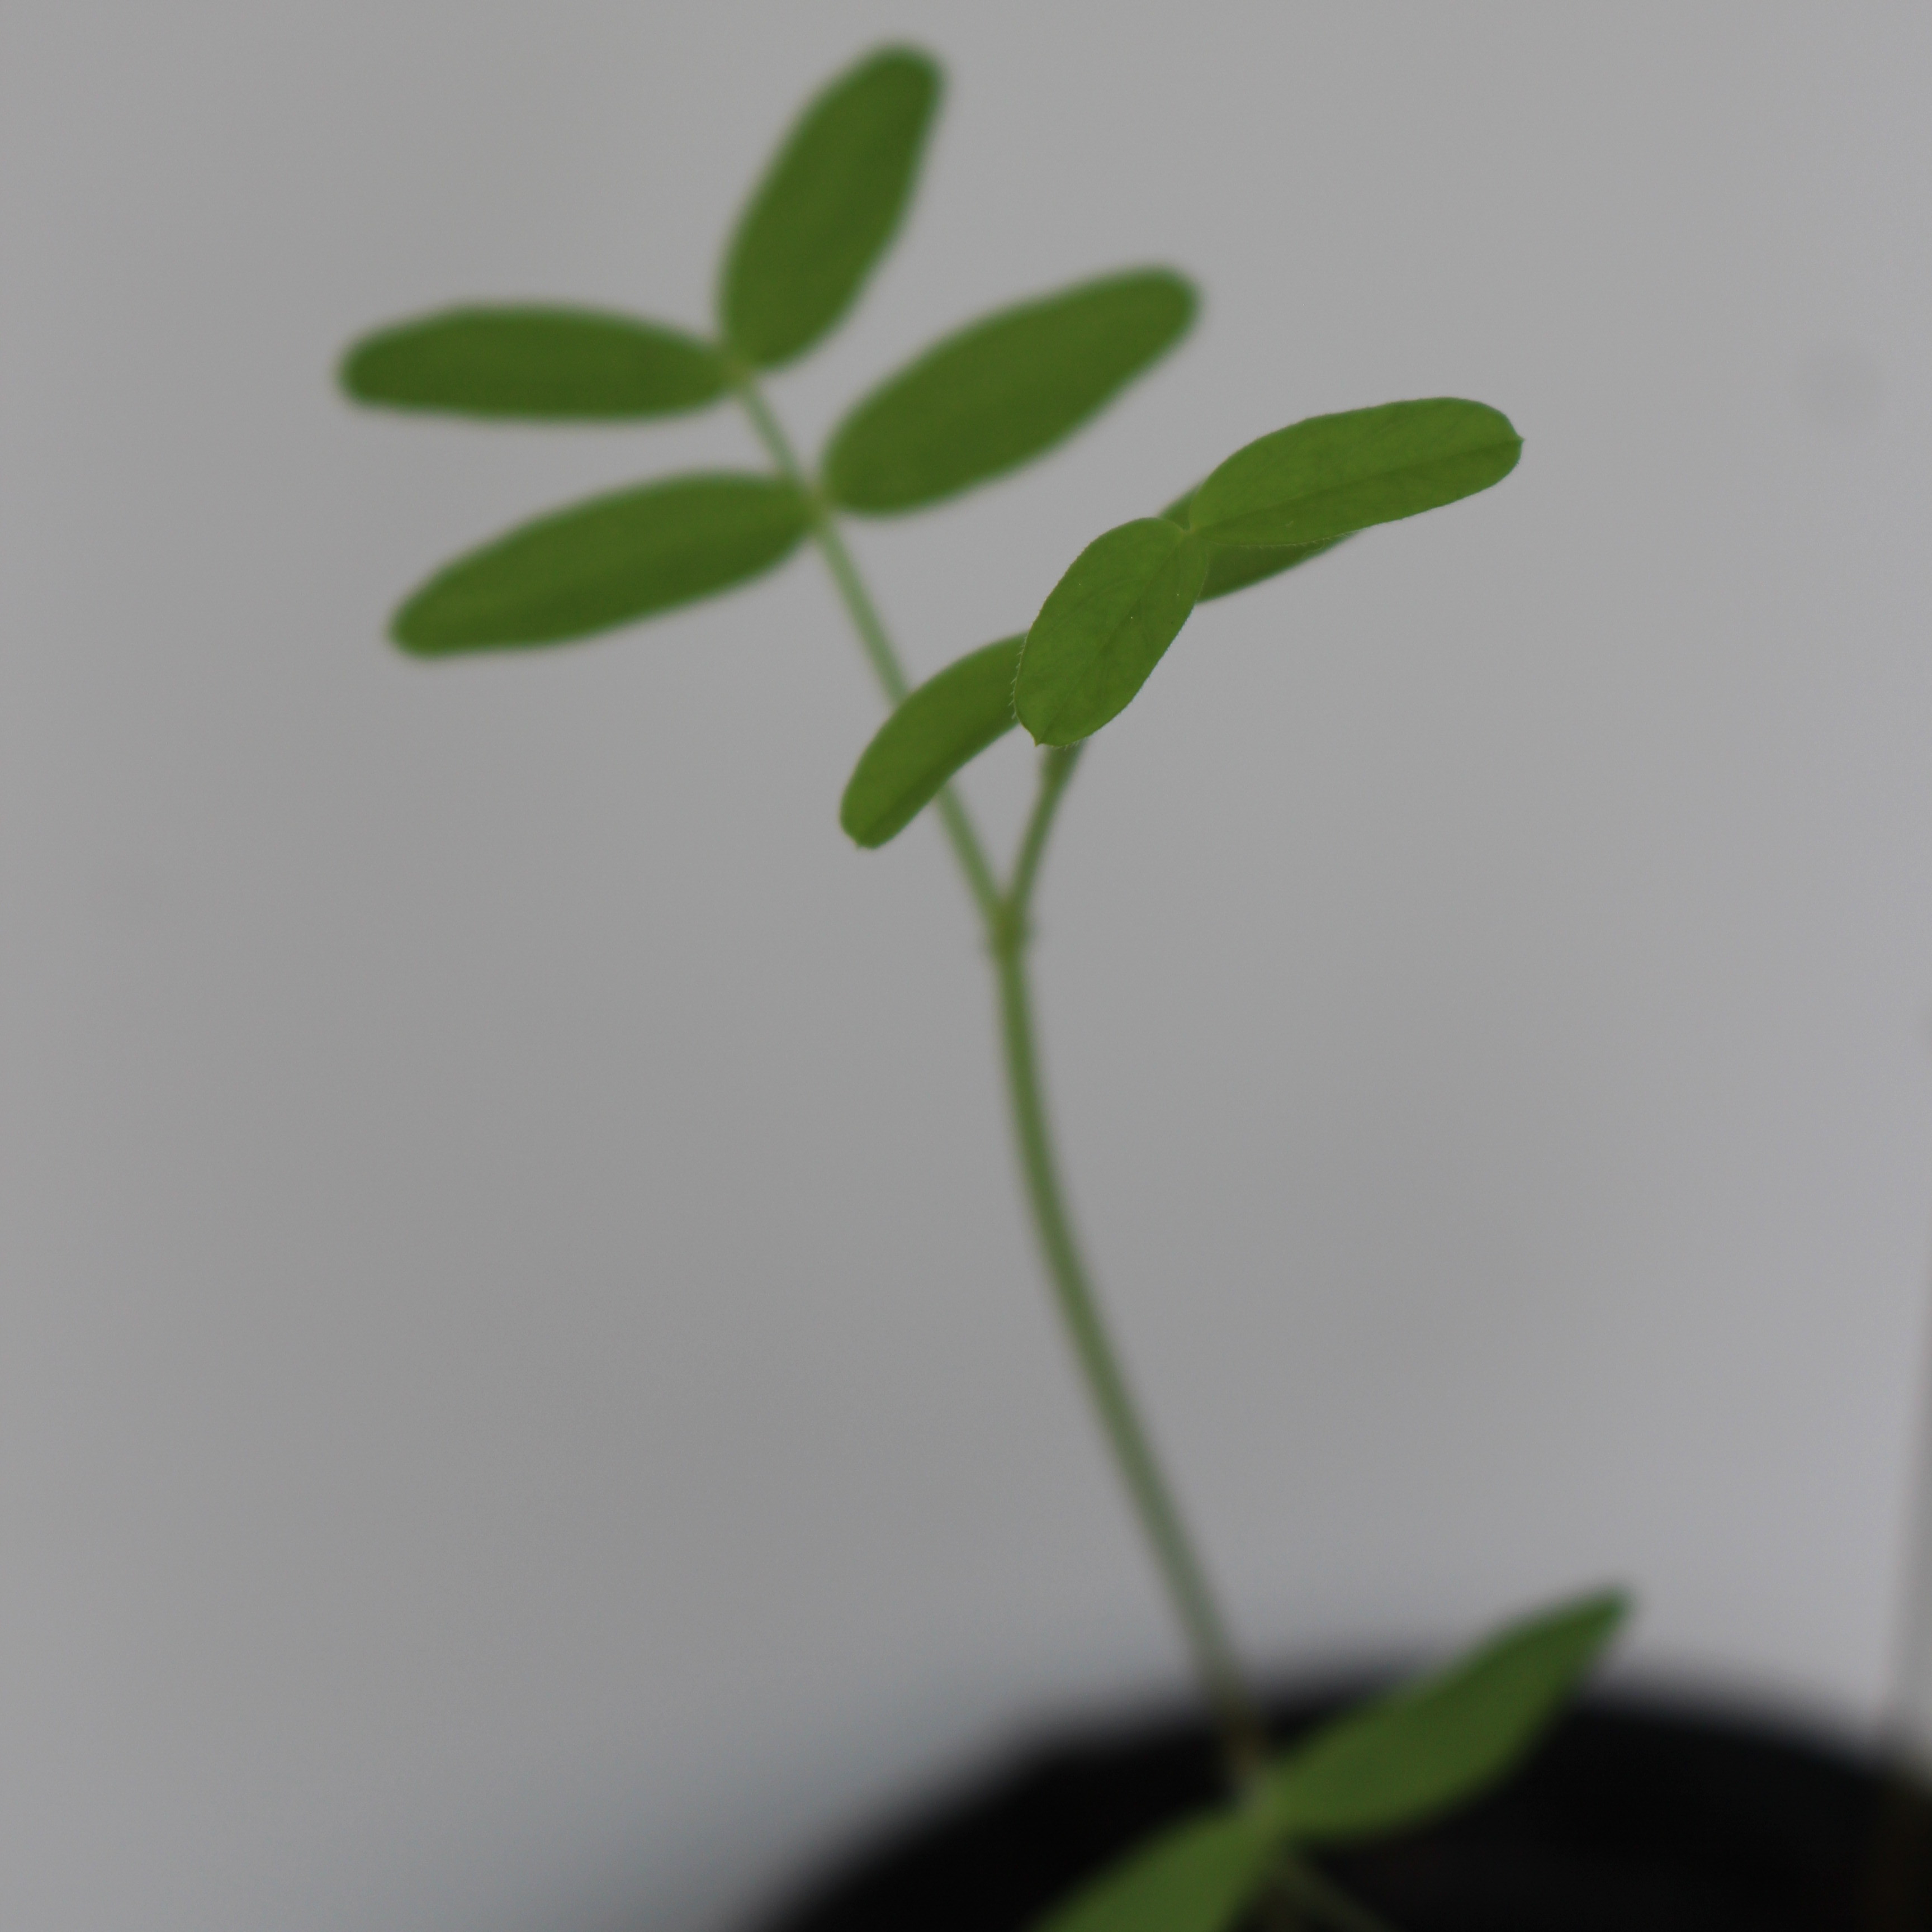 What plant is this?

Vicia sativa
